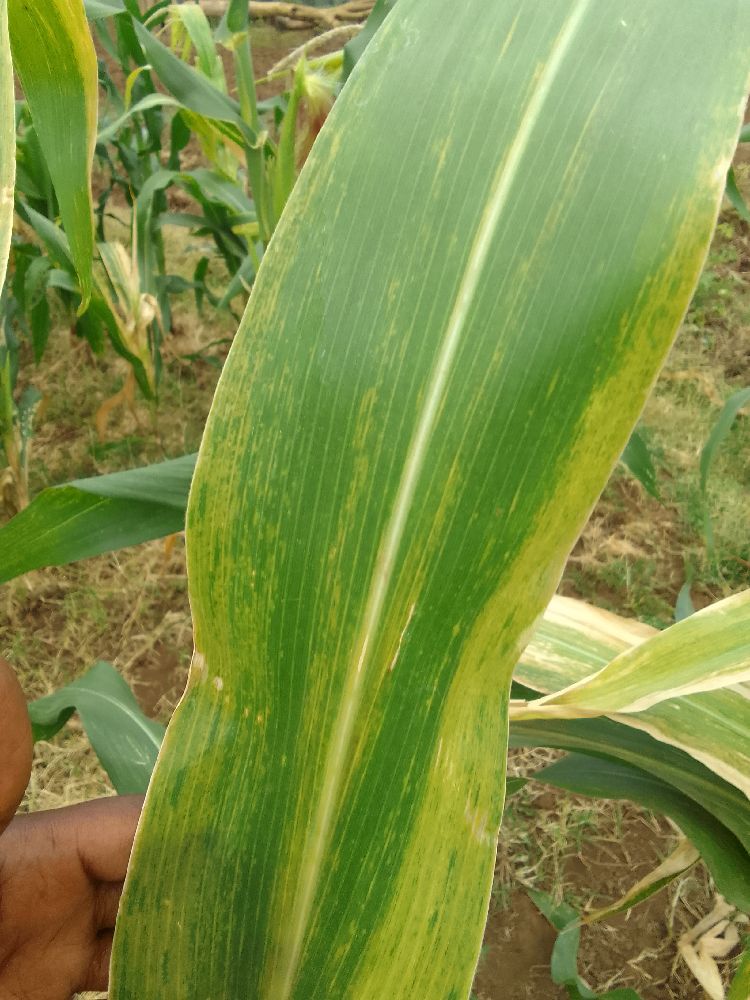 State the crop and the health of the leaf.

maize, maize lethal necrosis
